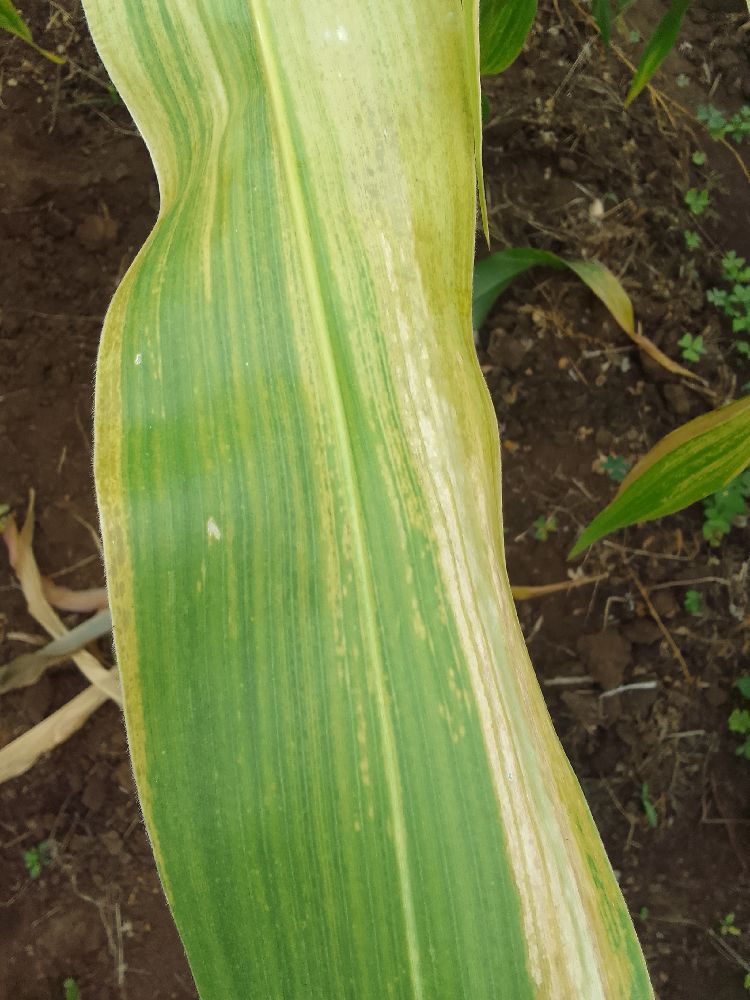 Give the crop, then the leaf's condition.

maize, maize lethal necrosis
